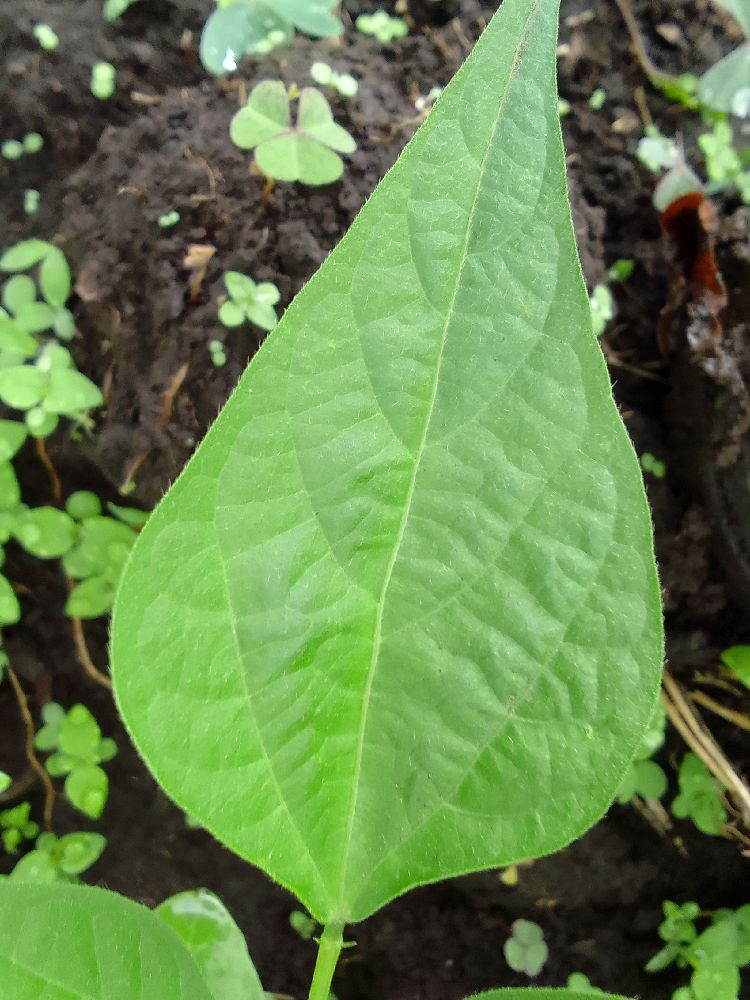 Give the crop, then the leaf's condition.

common bean, healthy
